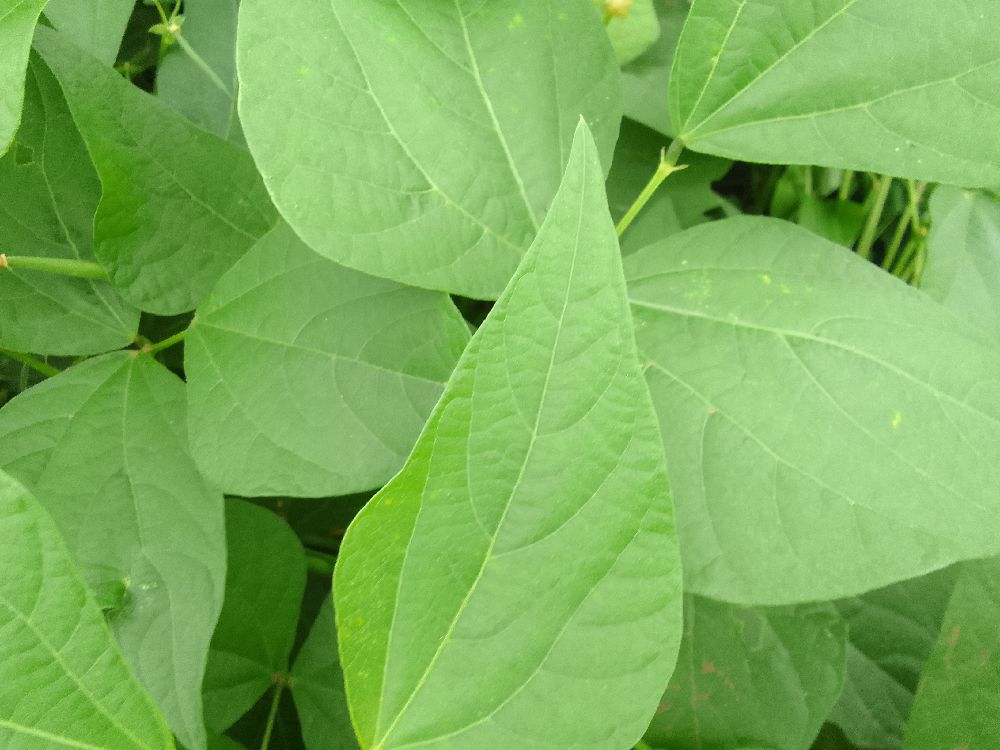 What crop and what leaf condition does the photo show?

common bean, healthy
